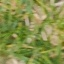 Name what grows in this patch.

grass
